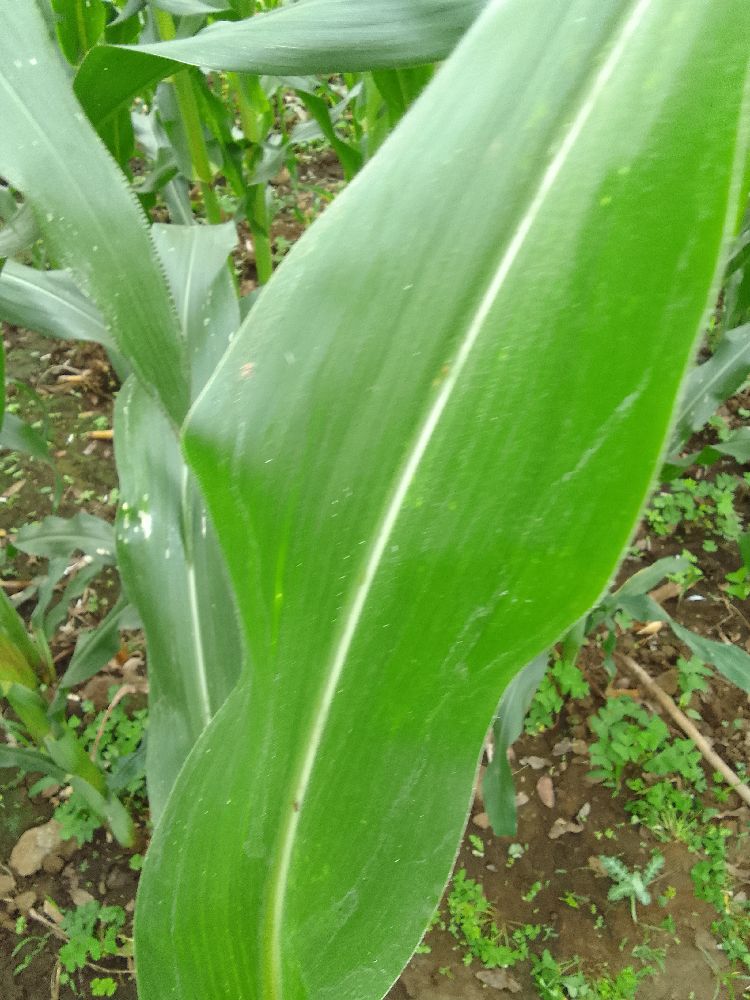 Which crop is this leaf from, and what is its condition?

maize, healthy
